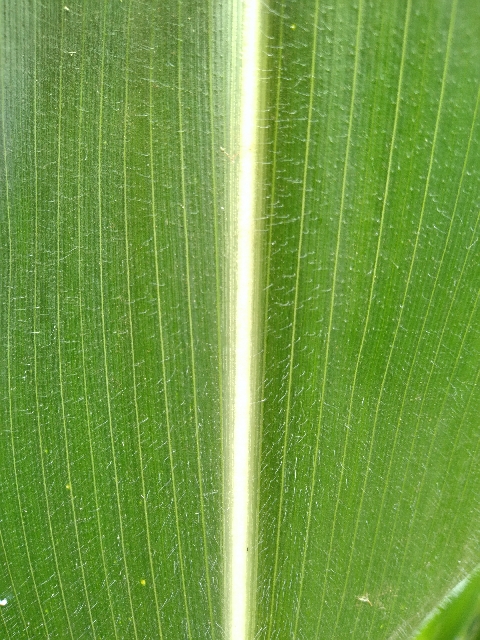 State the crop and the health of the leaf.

maize, healthy
